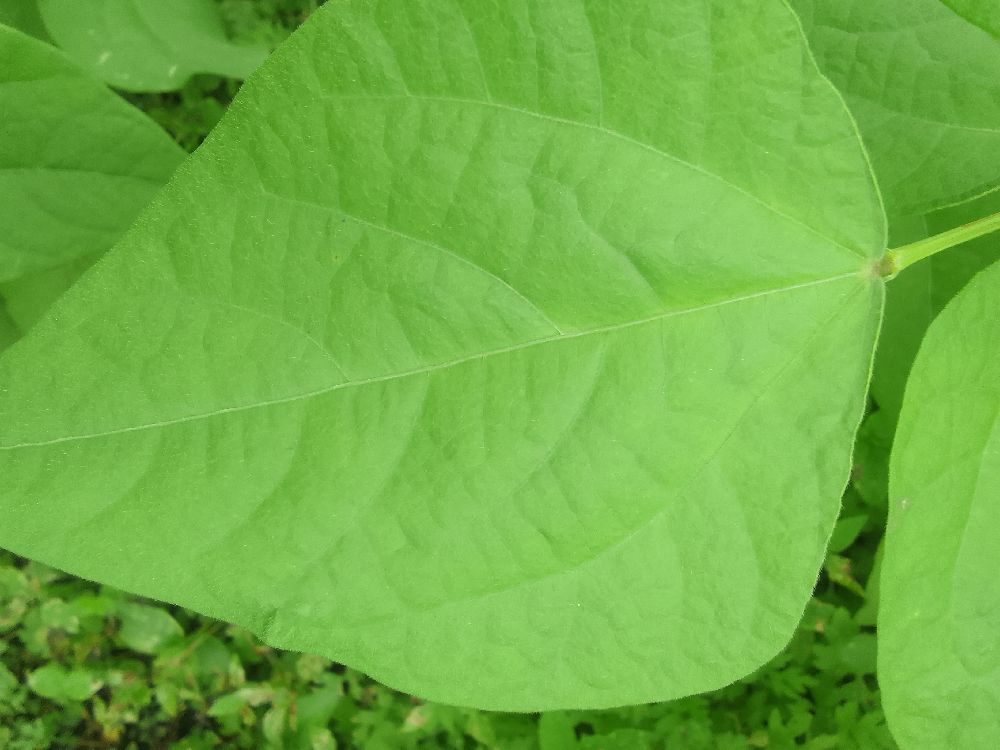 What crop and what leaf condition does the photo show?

common bean, healthy
